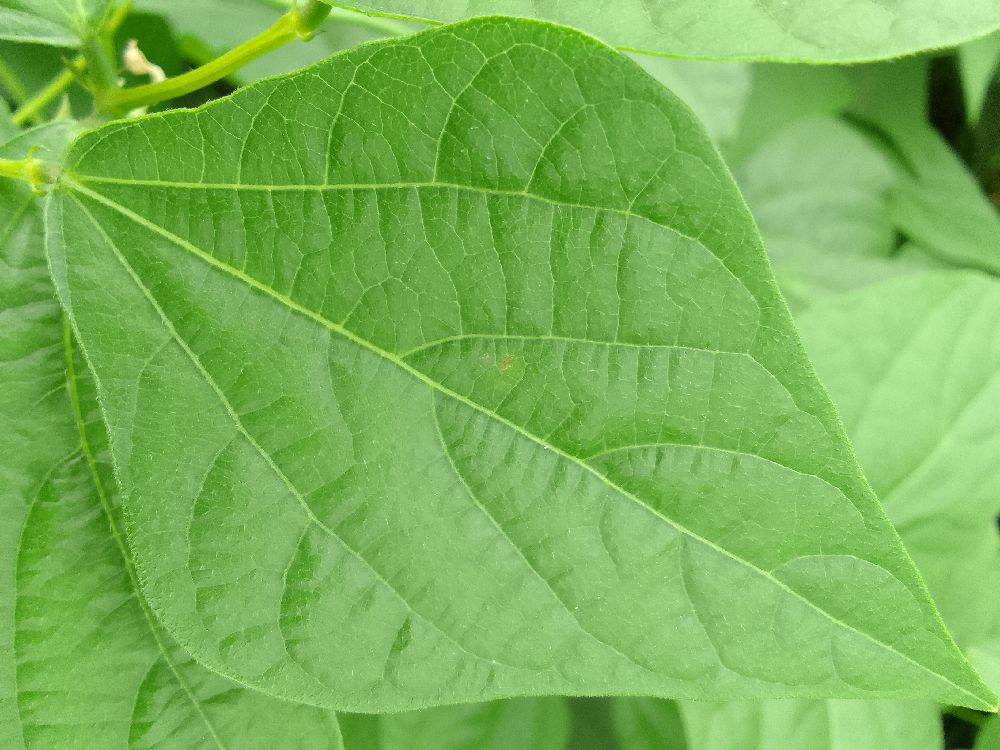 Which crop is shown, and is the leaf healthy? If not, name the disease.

common bean, healthy
